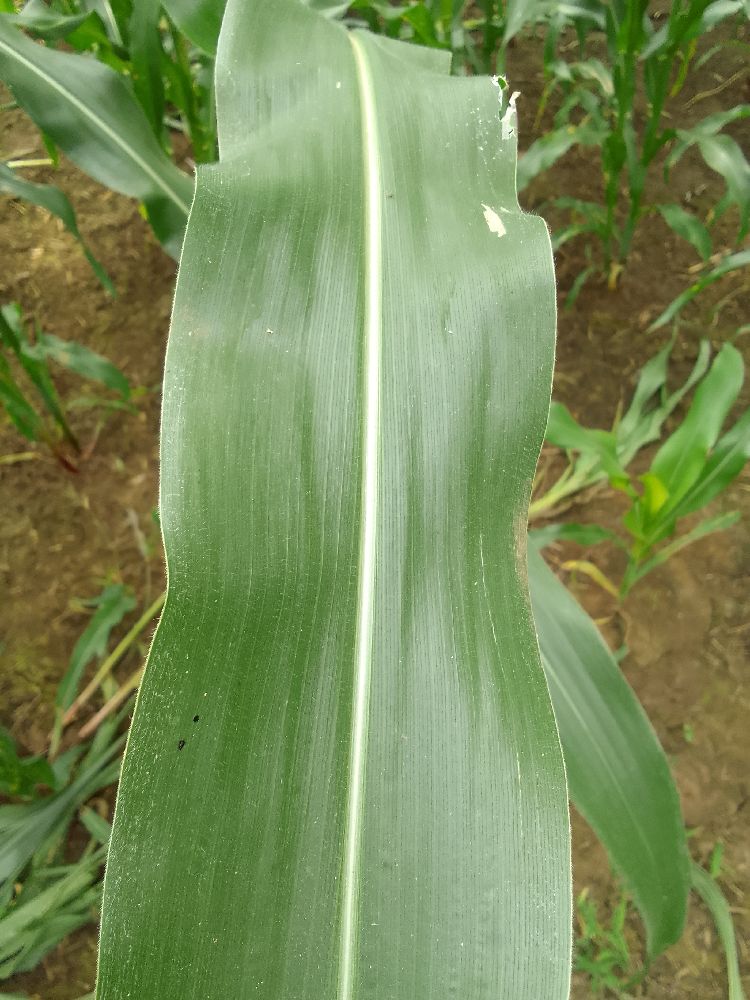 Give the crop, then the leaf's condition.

maize, healthy
